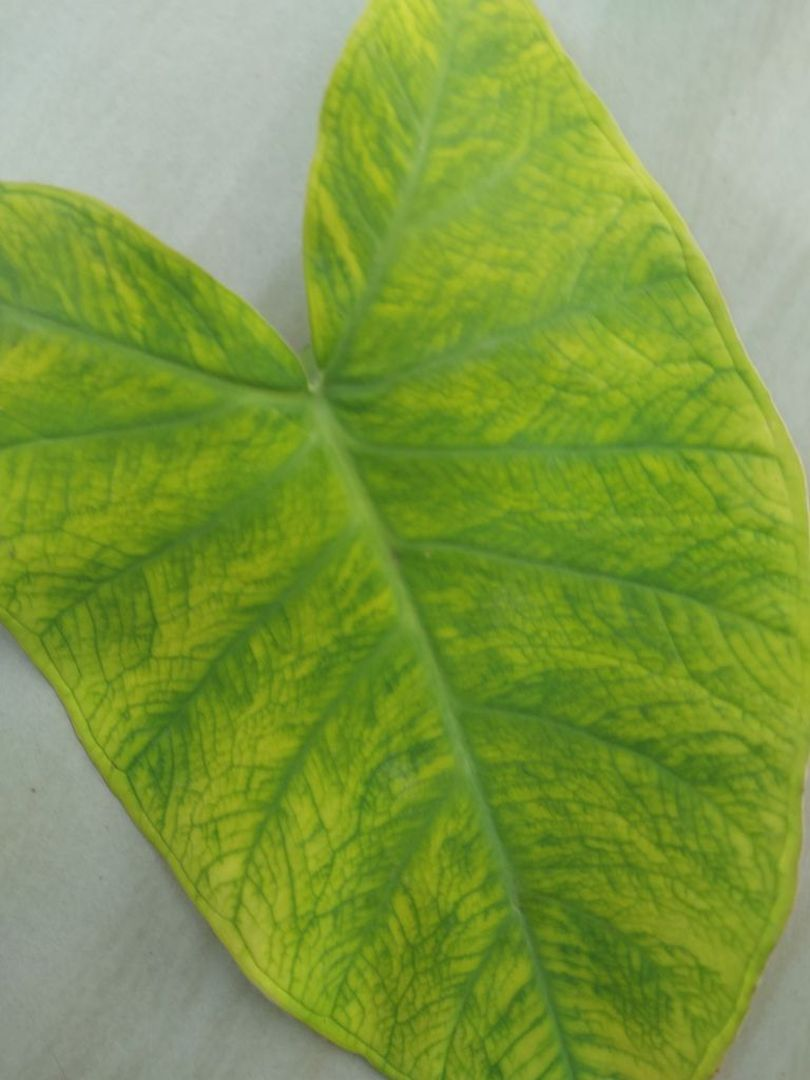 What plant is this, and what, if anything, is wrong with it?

taro, mosaic
